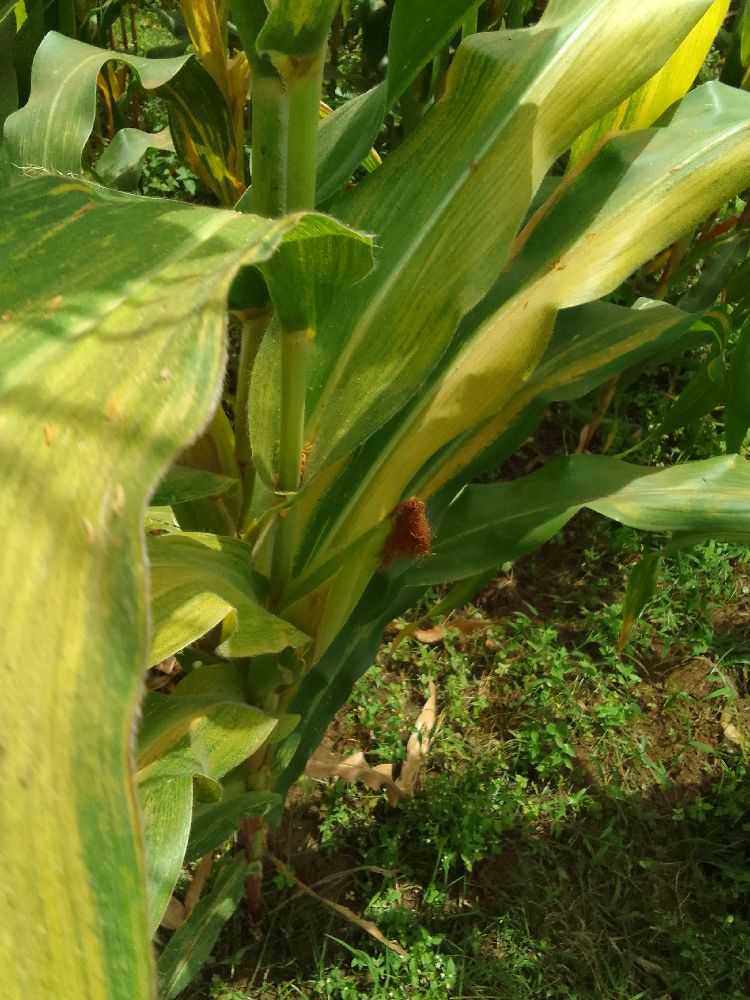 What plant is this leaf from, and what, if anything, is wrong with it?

maize, maize lethal necrosis
